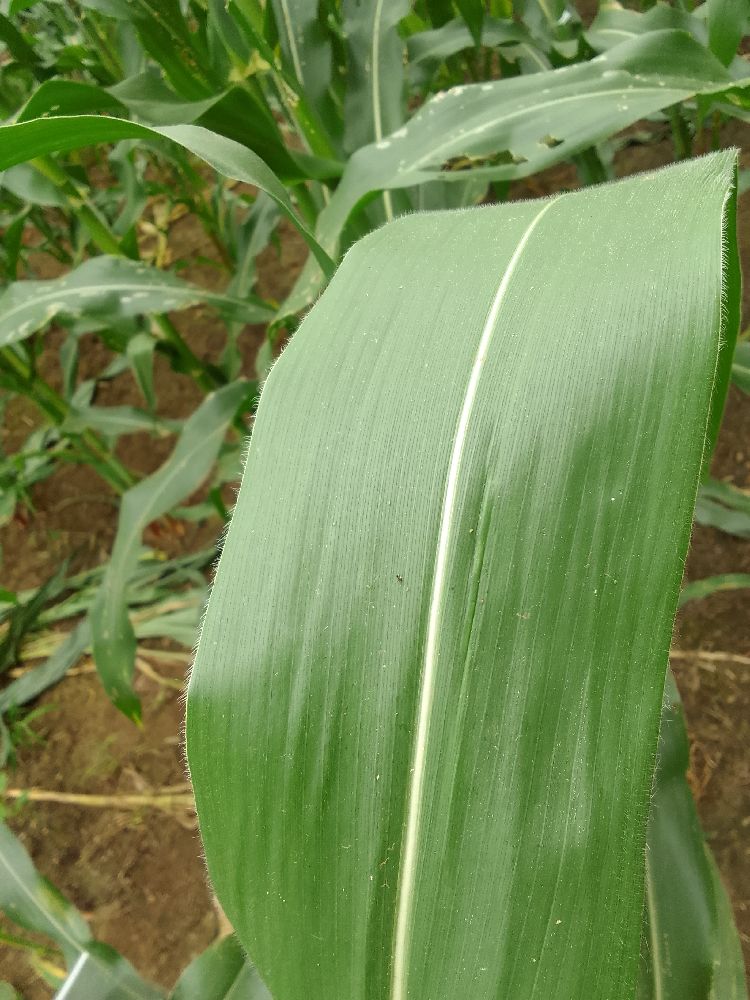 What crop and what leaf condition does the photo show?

maize, healthy
